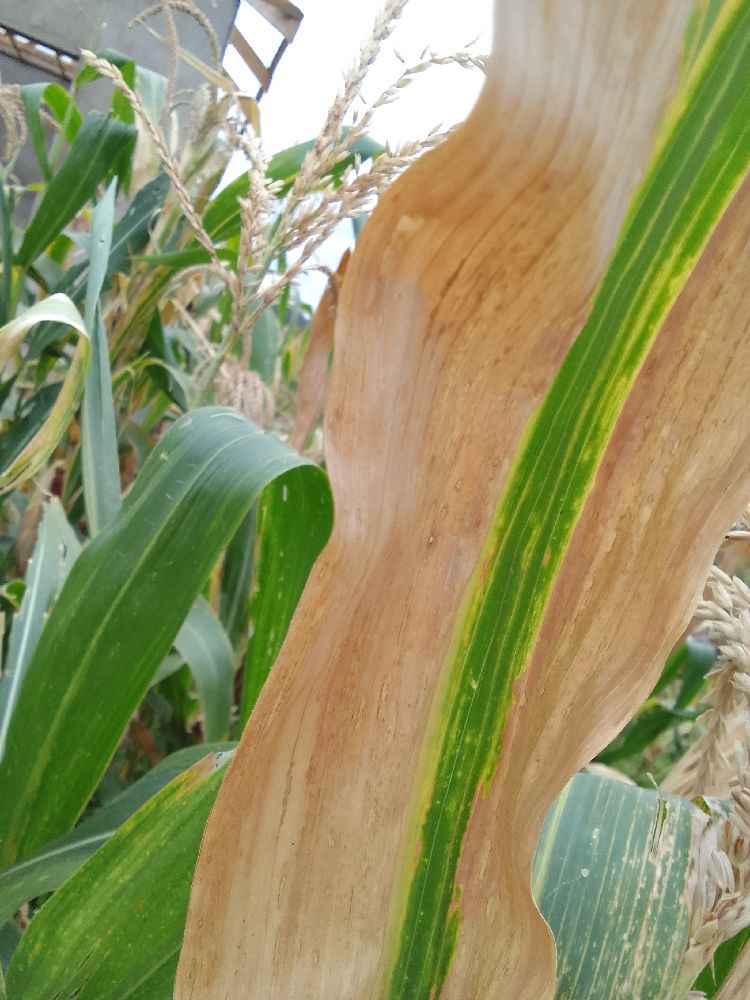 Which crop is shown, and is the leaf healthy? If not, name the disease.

maize, maize lethal necrosis
